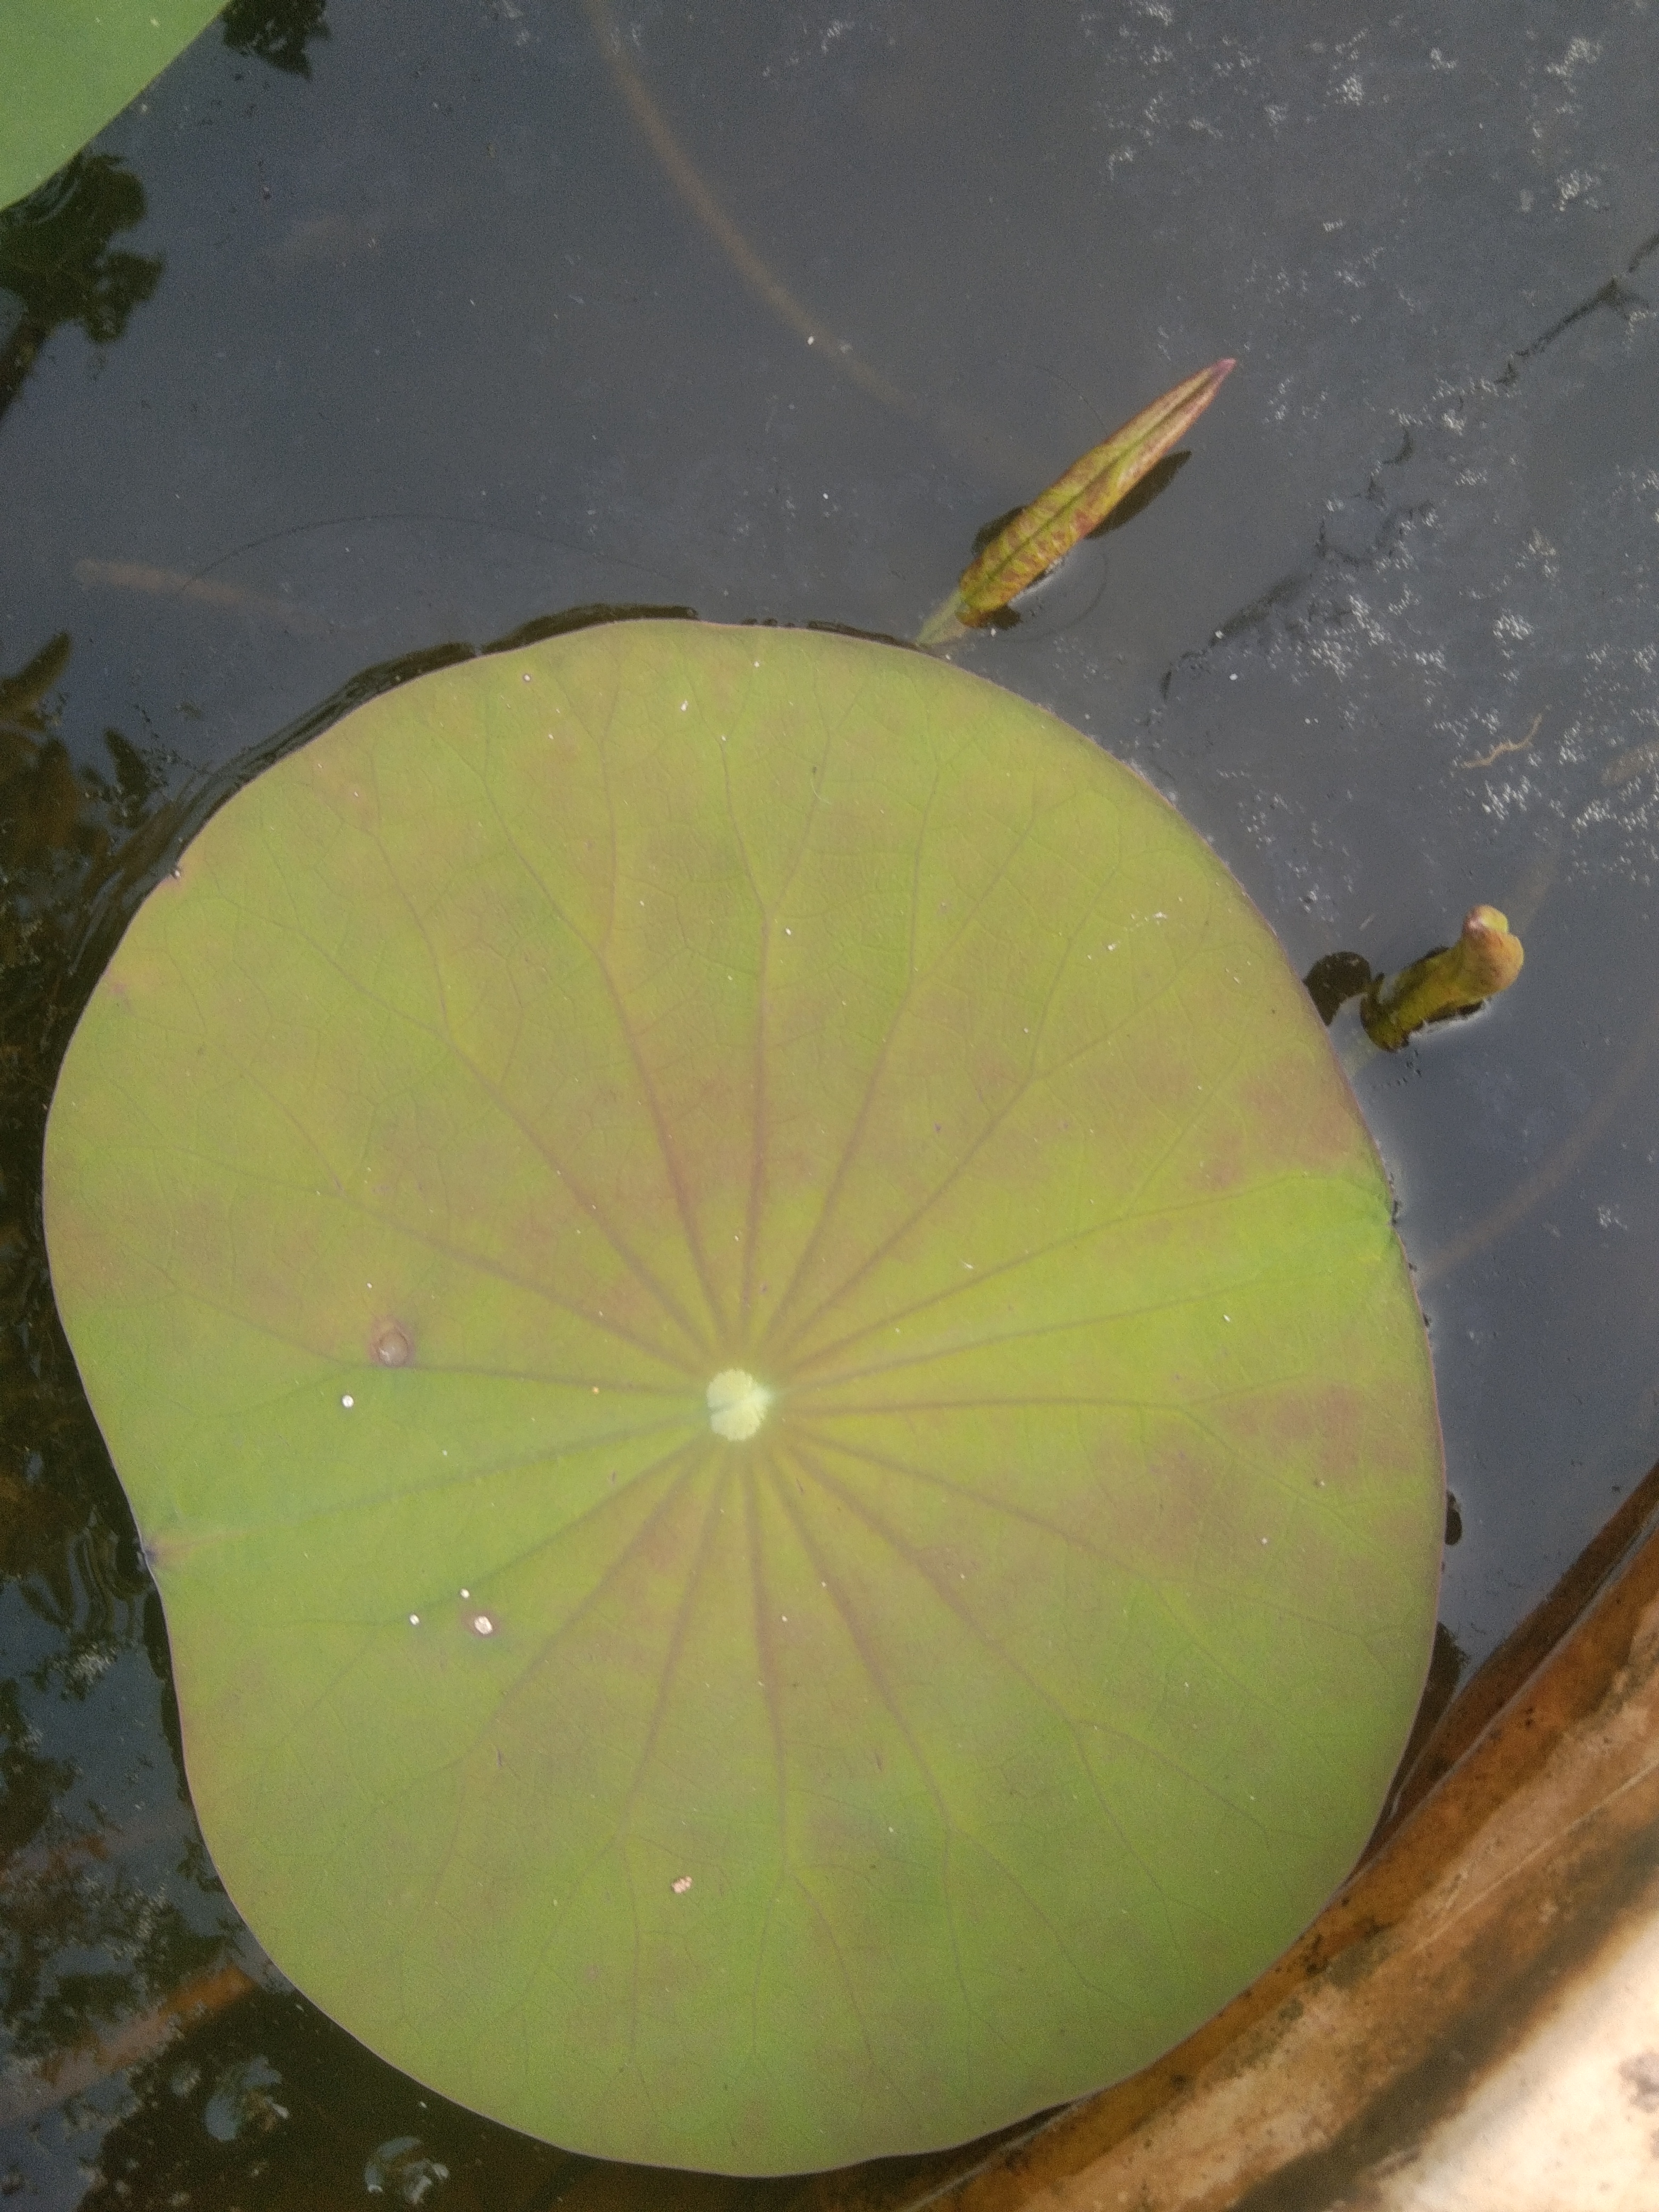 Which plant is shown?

lotus
